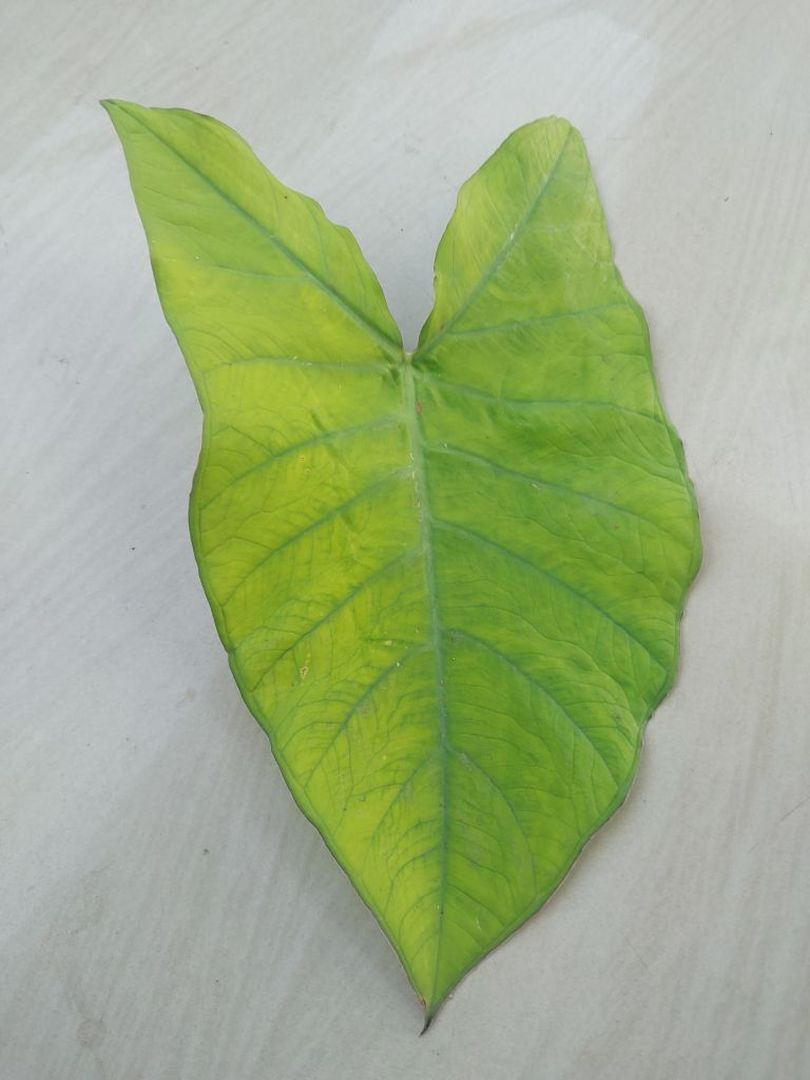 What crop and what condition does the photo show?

taro, mosaic
